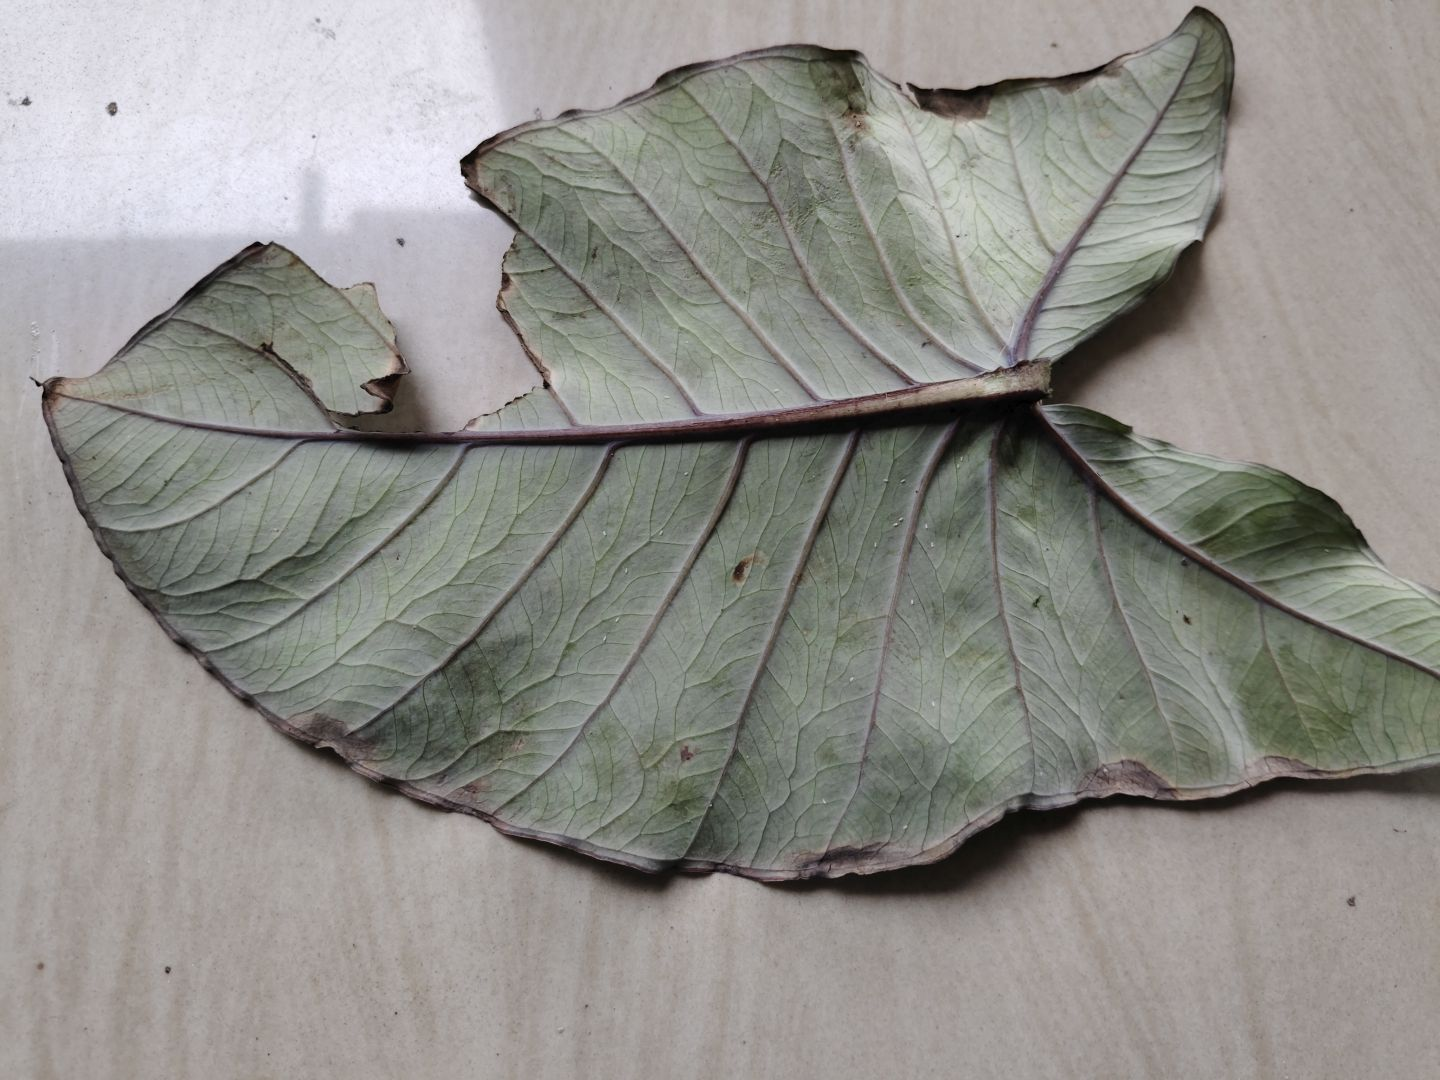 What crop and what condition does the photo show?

taro, leaf blight
